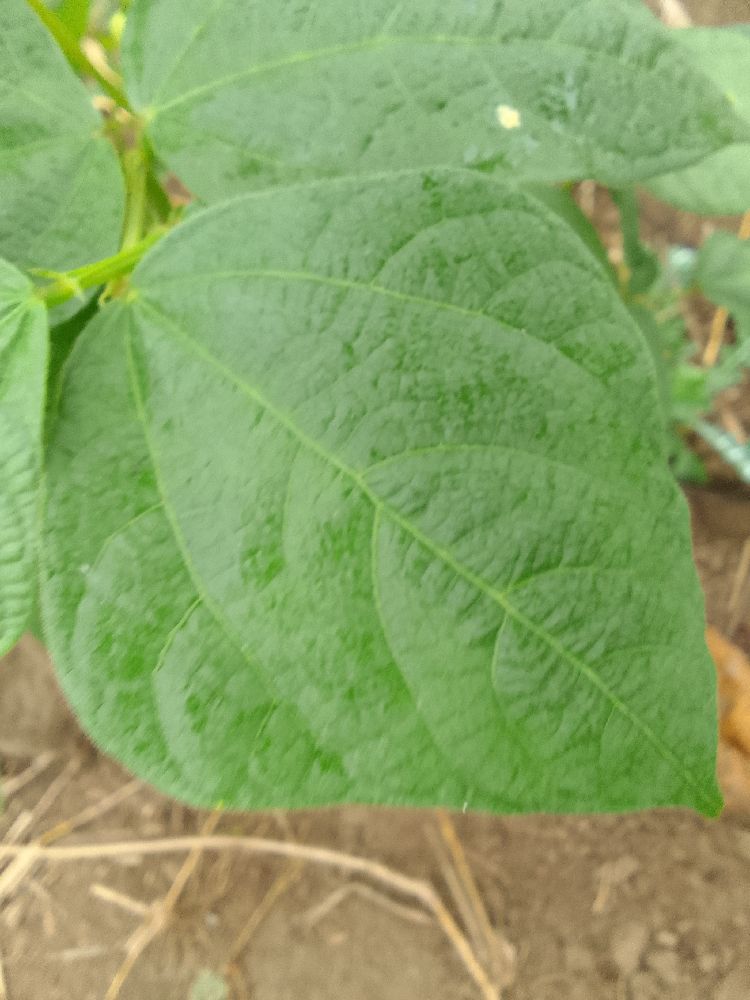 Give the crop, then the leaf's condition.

common bean, healthy
